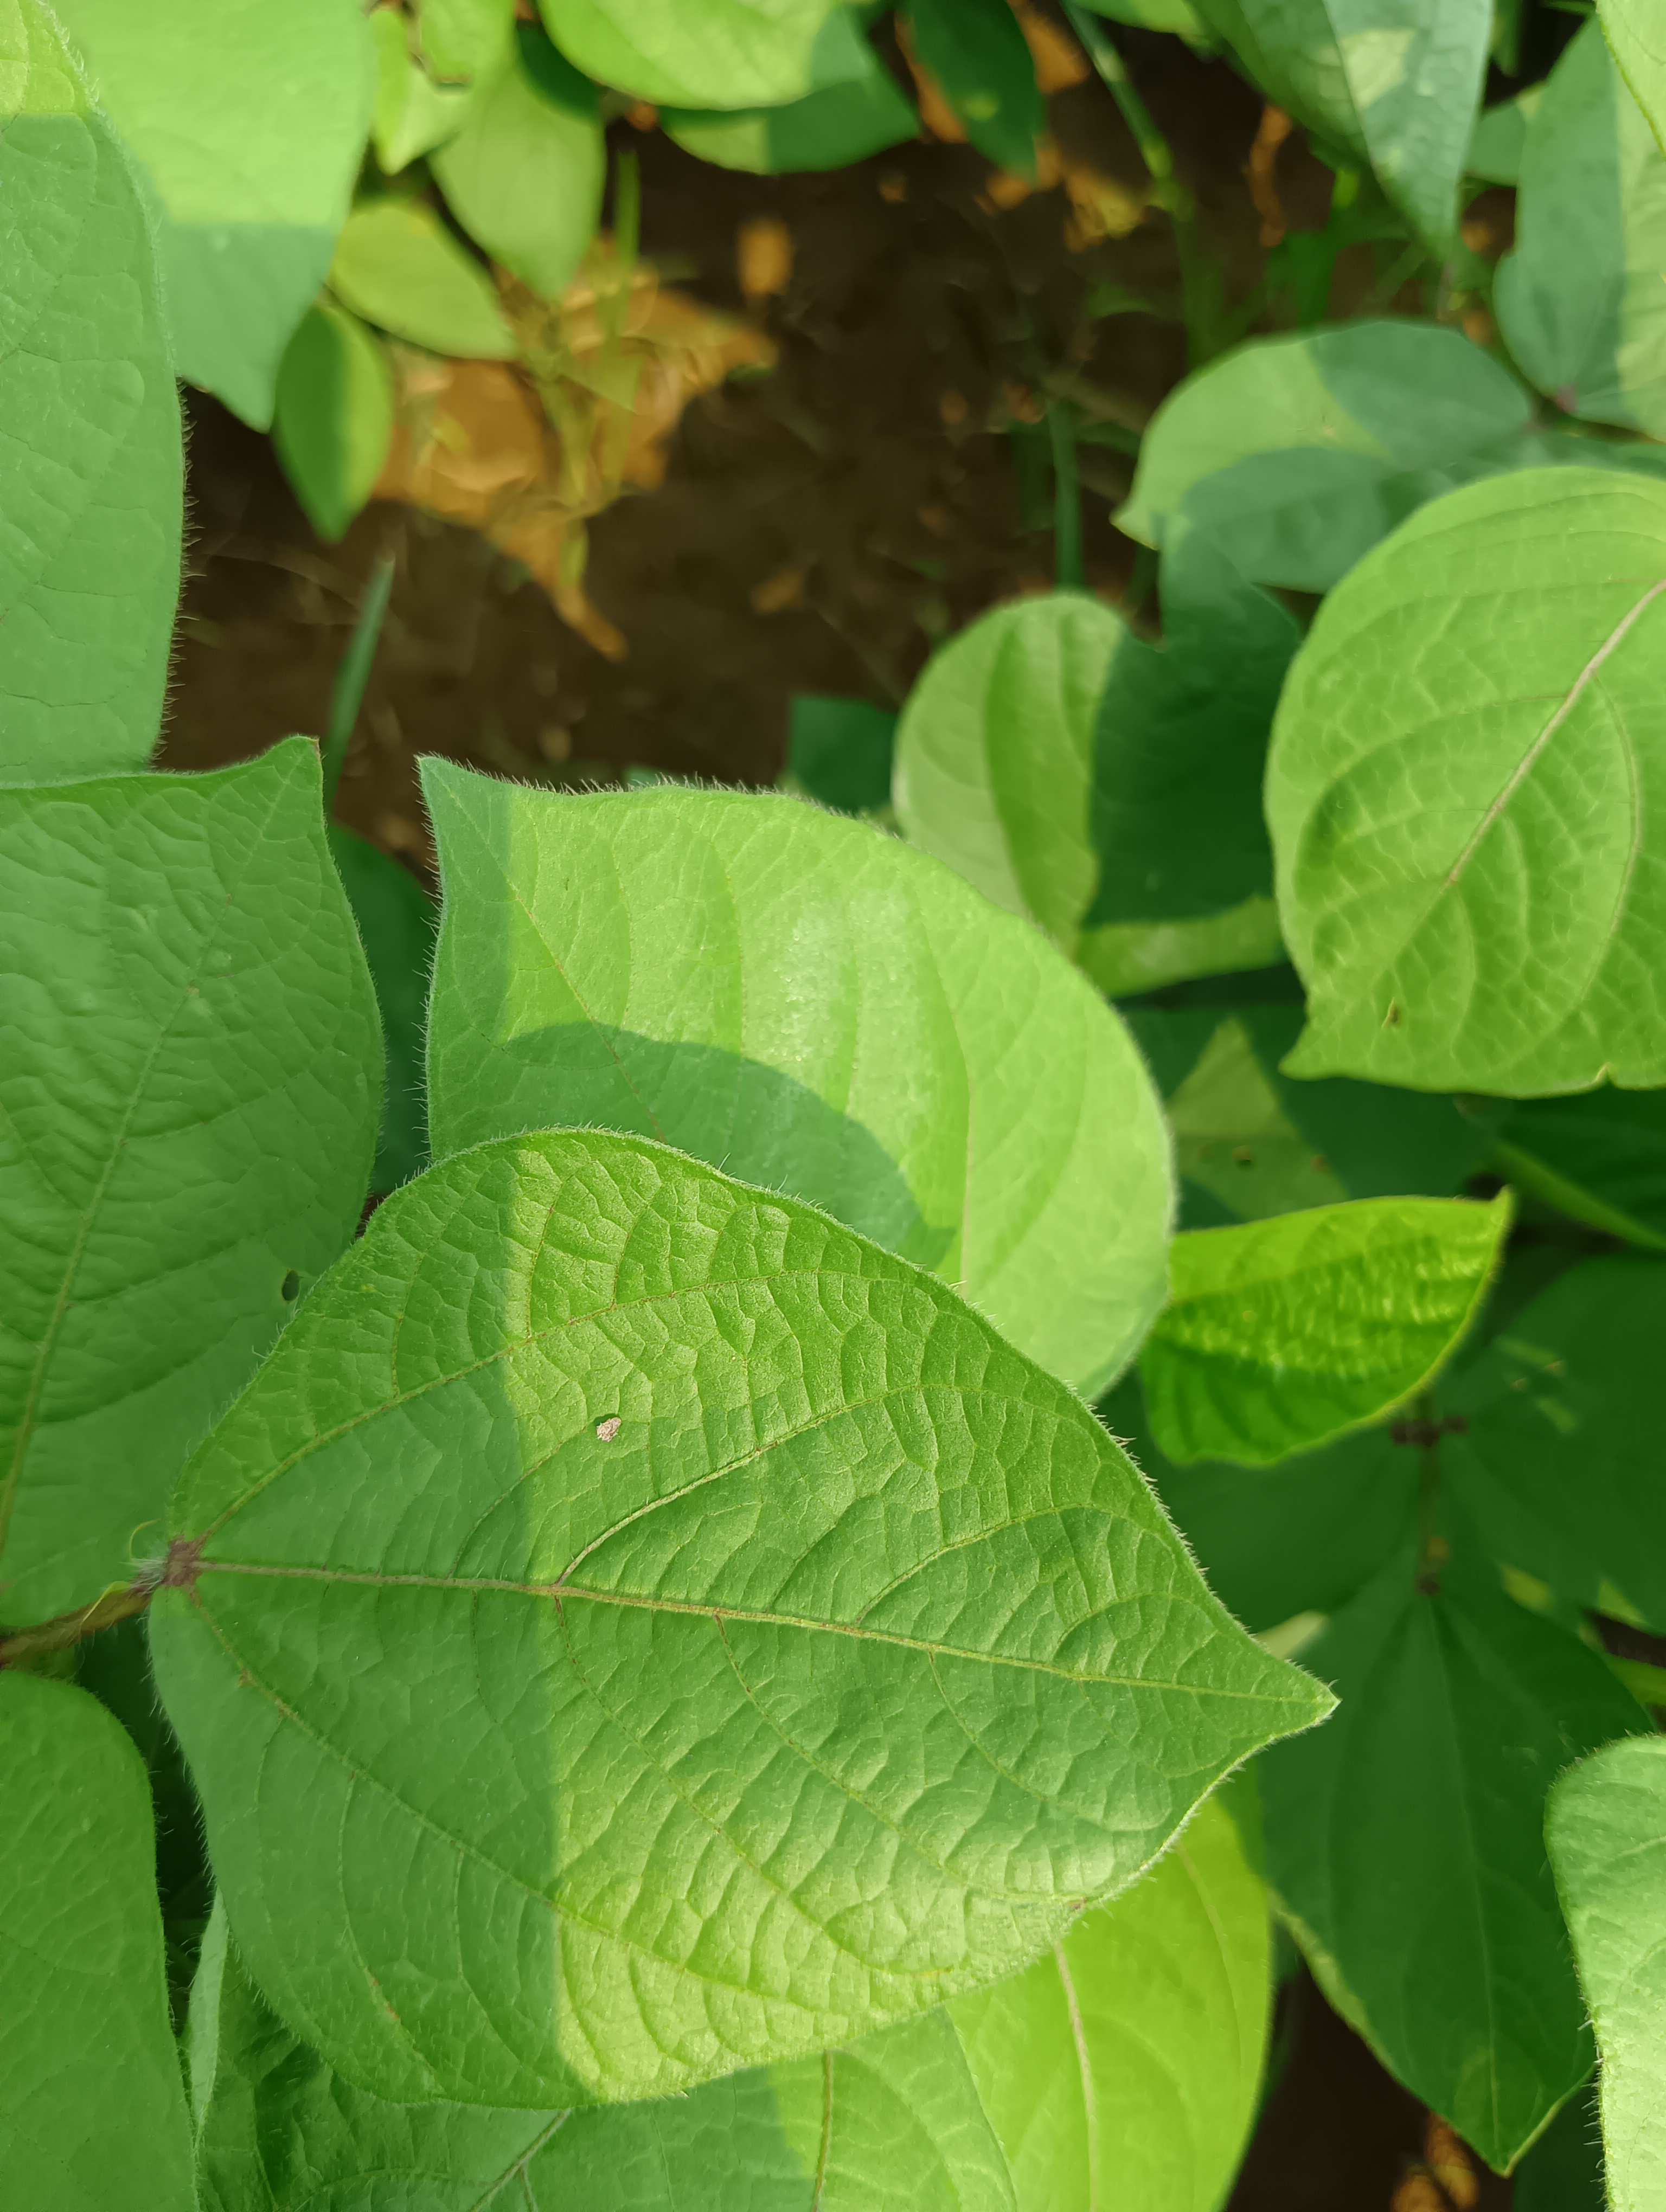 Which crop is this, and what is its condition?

mungbean, healthy
